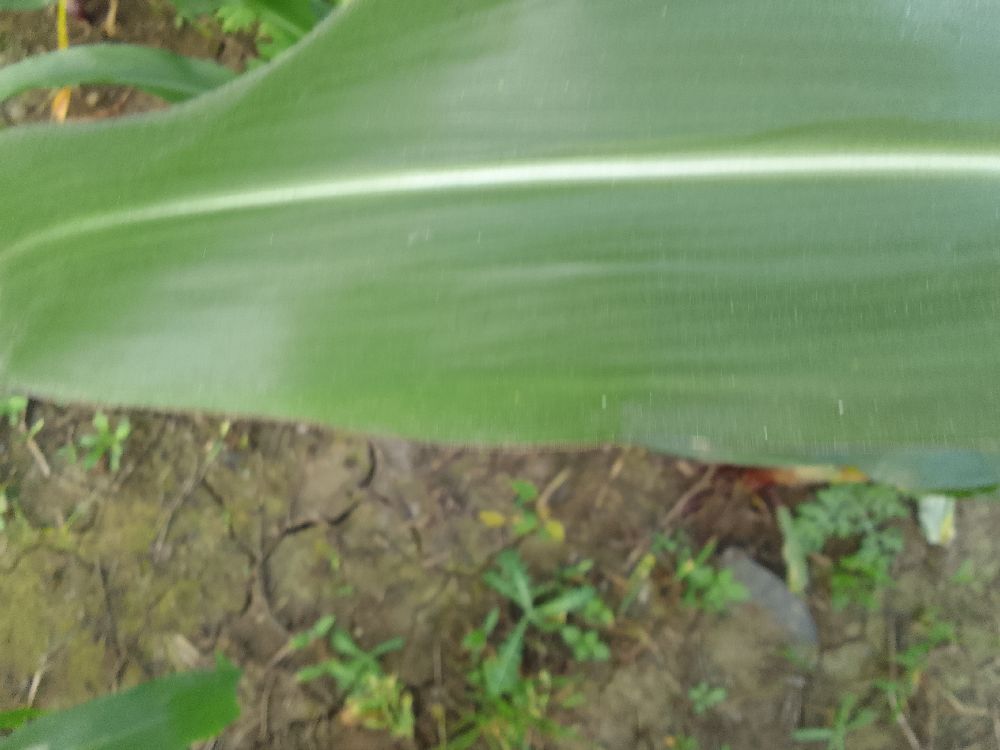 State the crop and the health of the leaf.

maize, healthy
